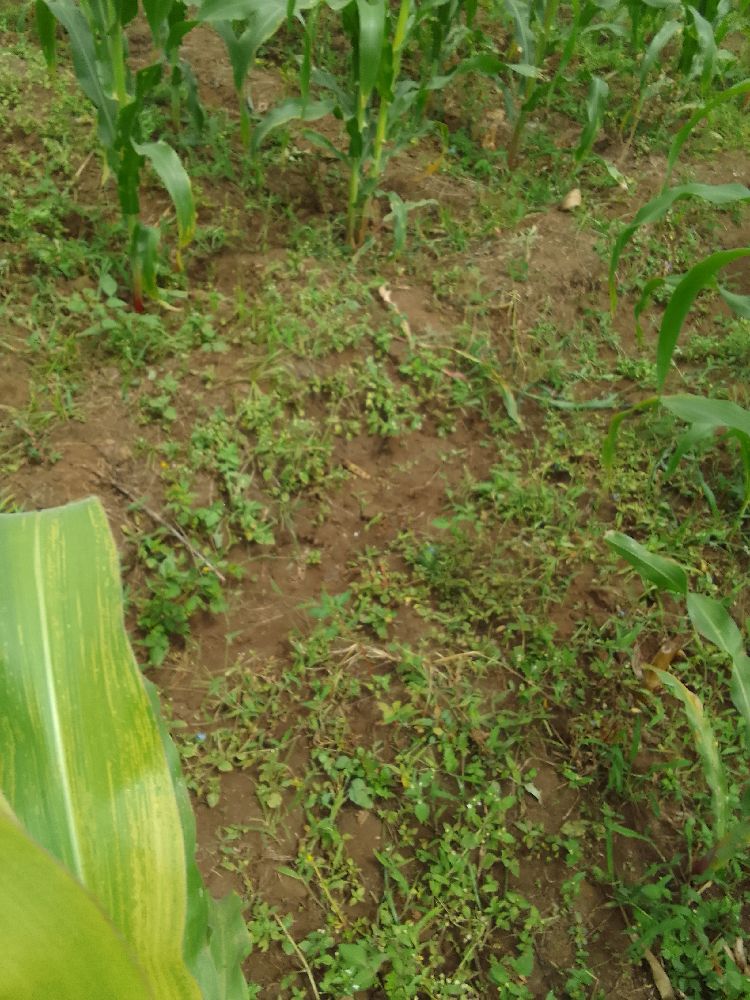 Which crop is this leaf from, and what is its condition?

maize, maize lethal necrosis
